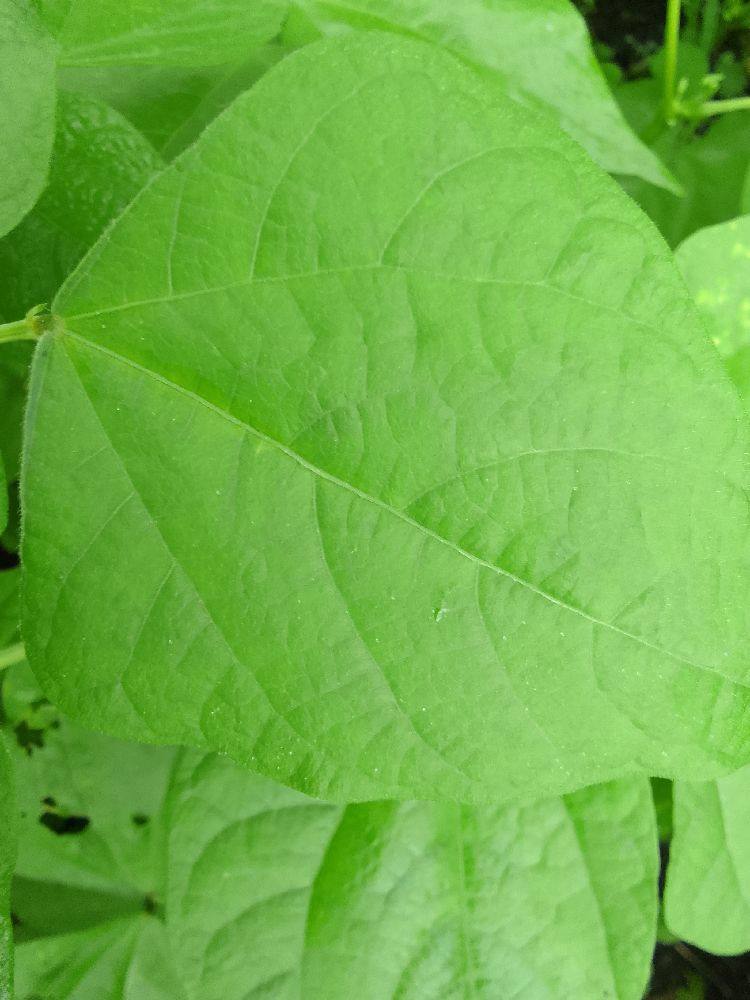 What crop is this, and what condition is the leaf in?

common bean, healthy
